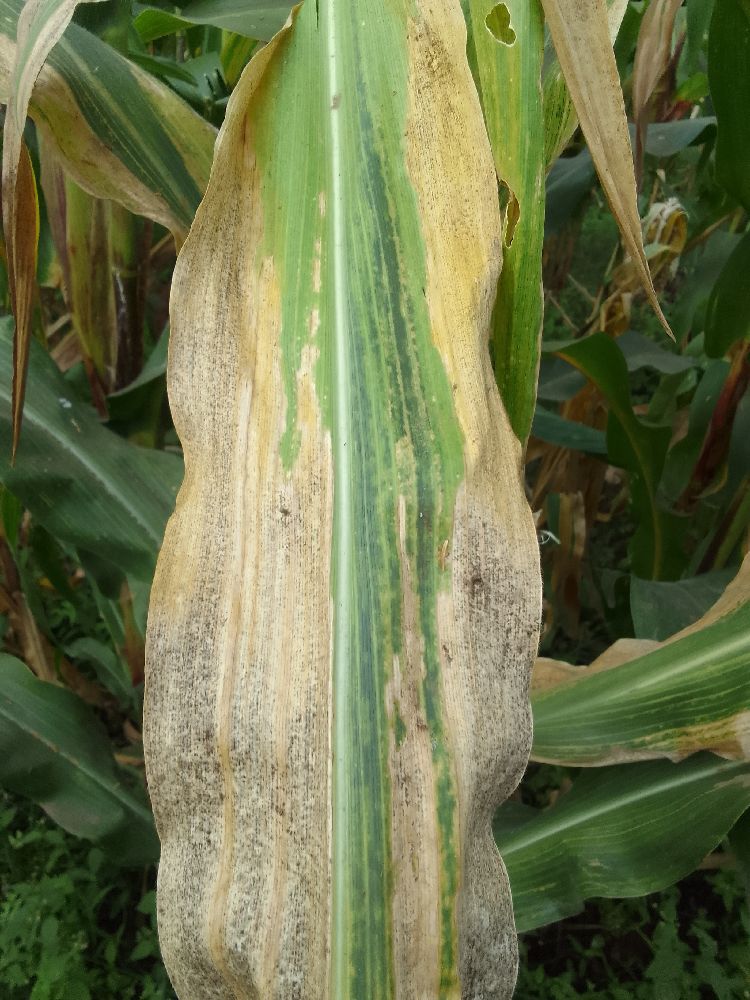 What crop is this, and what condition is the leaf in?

maize, maize lethal necrosis
